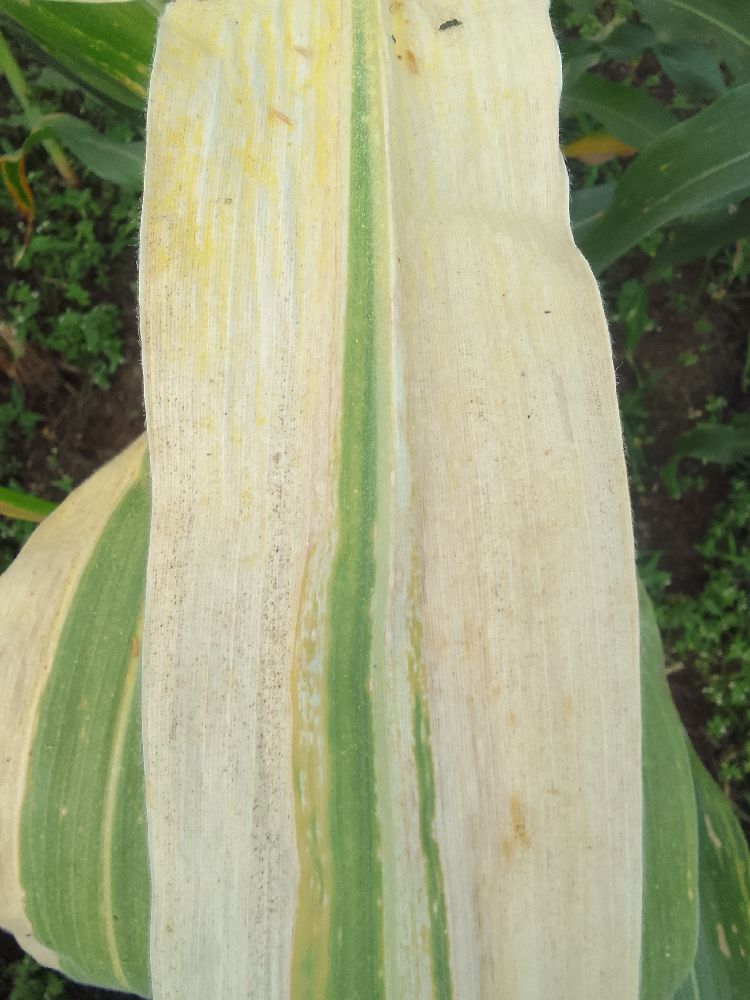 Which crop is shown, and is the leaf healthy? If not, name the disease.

maize, maize lethal necrosis
